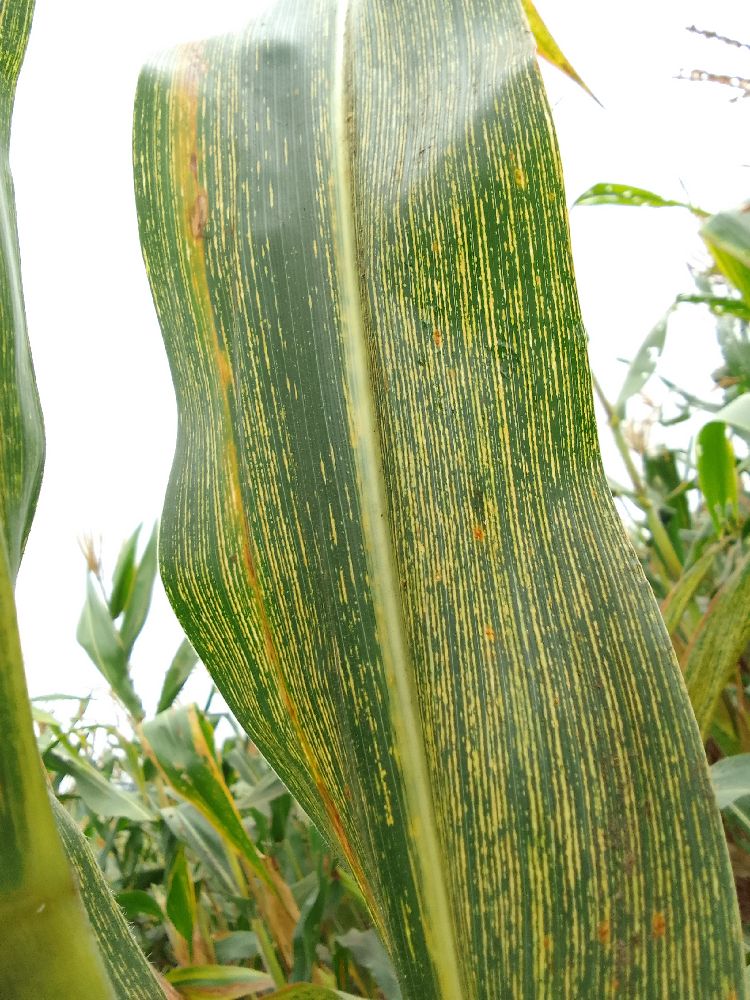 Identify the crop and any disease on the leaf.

maize, maize streak virus
